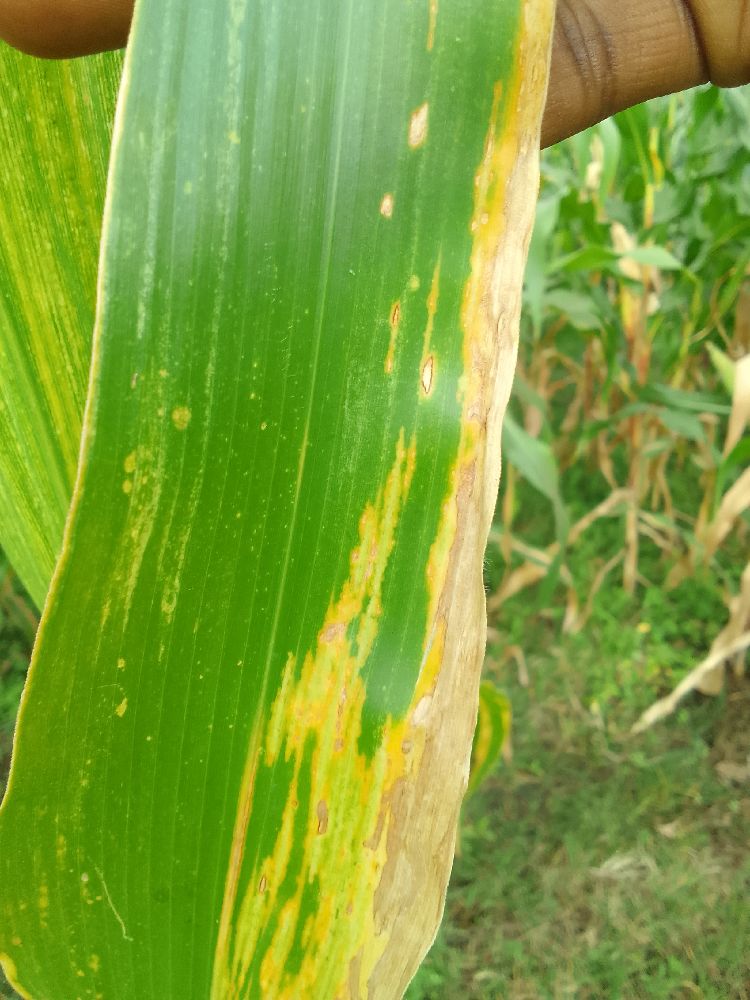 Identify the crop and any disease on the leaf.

maize, maize lethal necrosis
